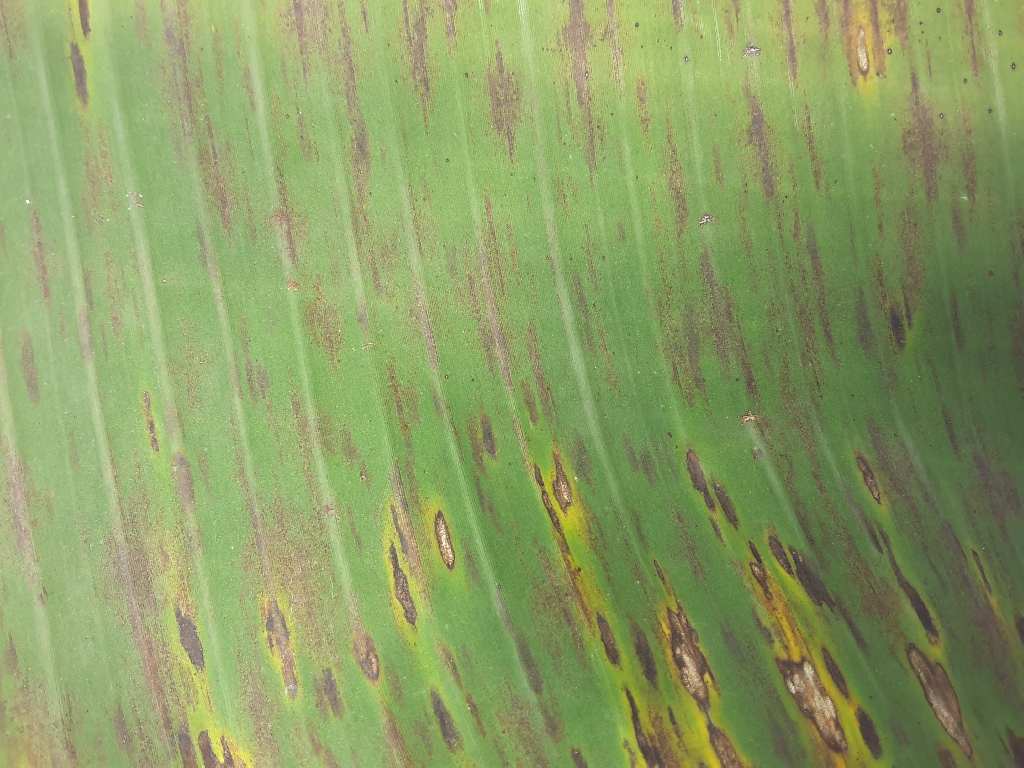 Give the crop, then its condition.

banana, black sigatoka
